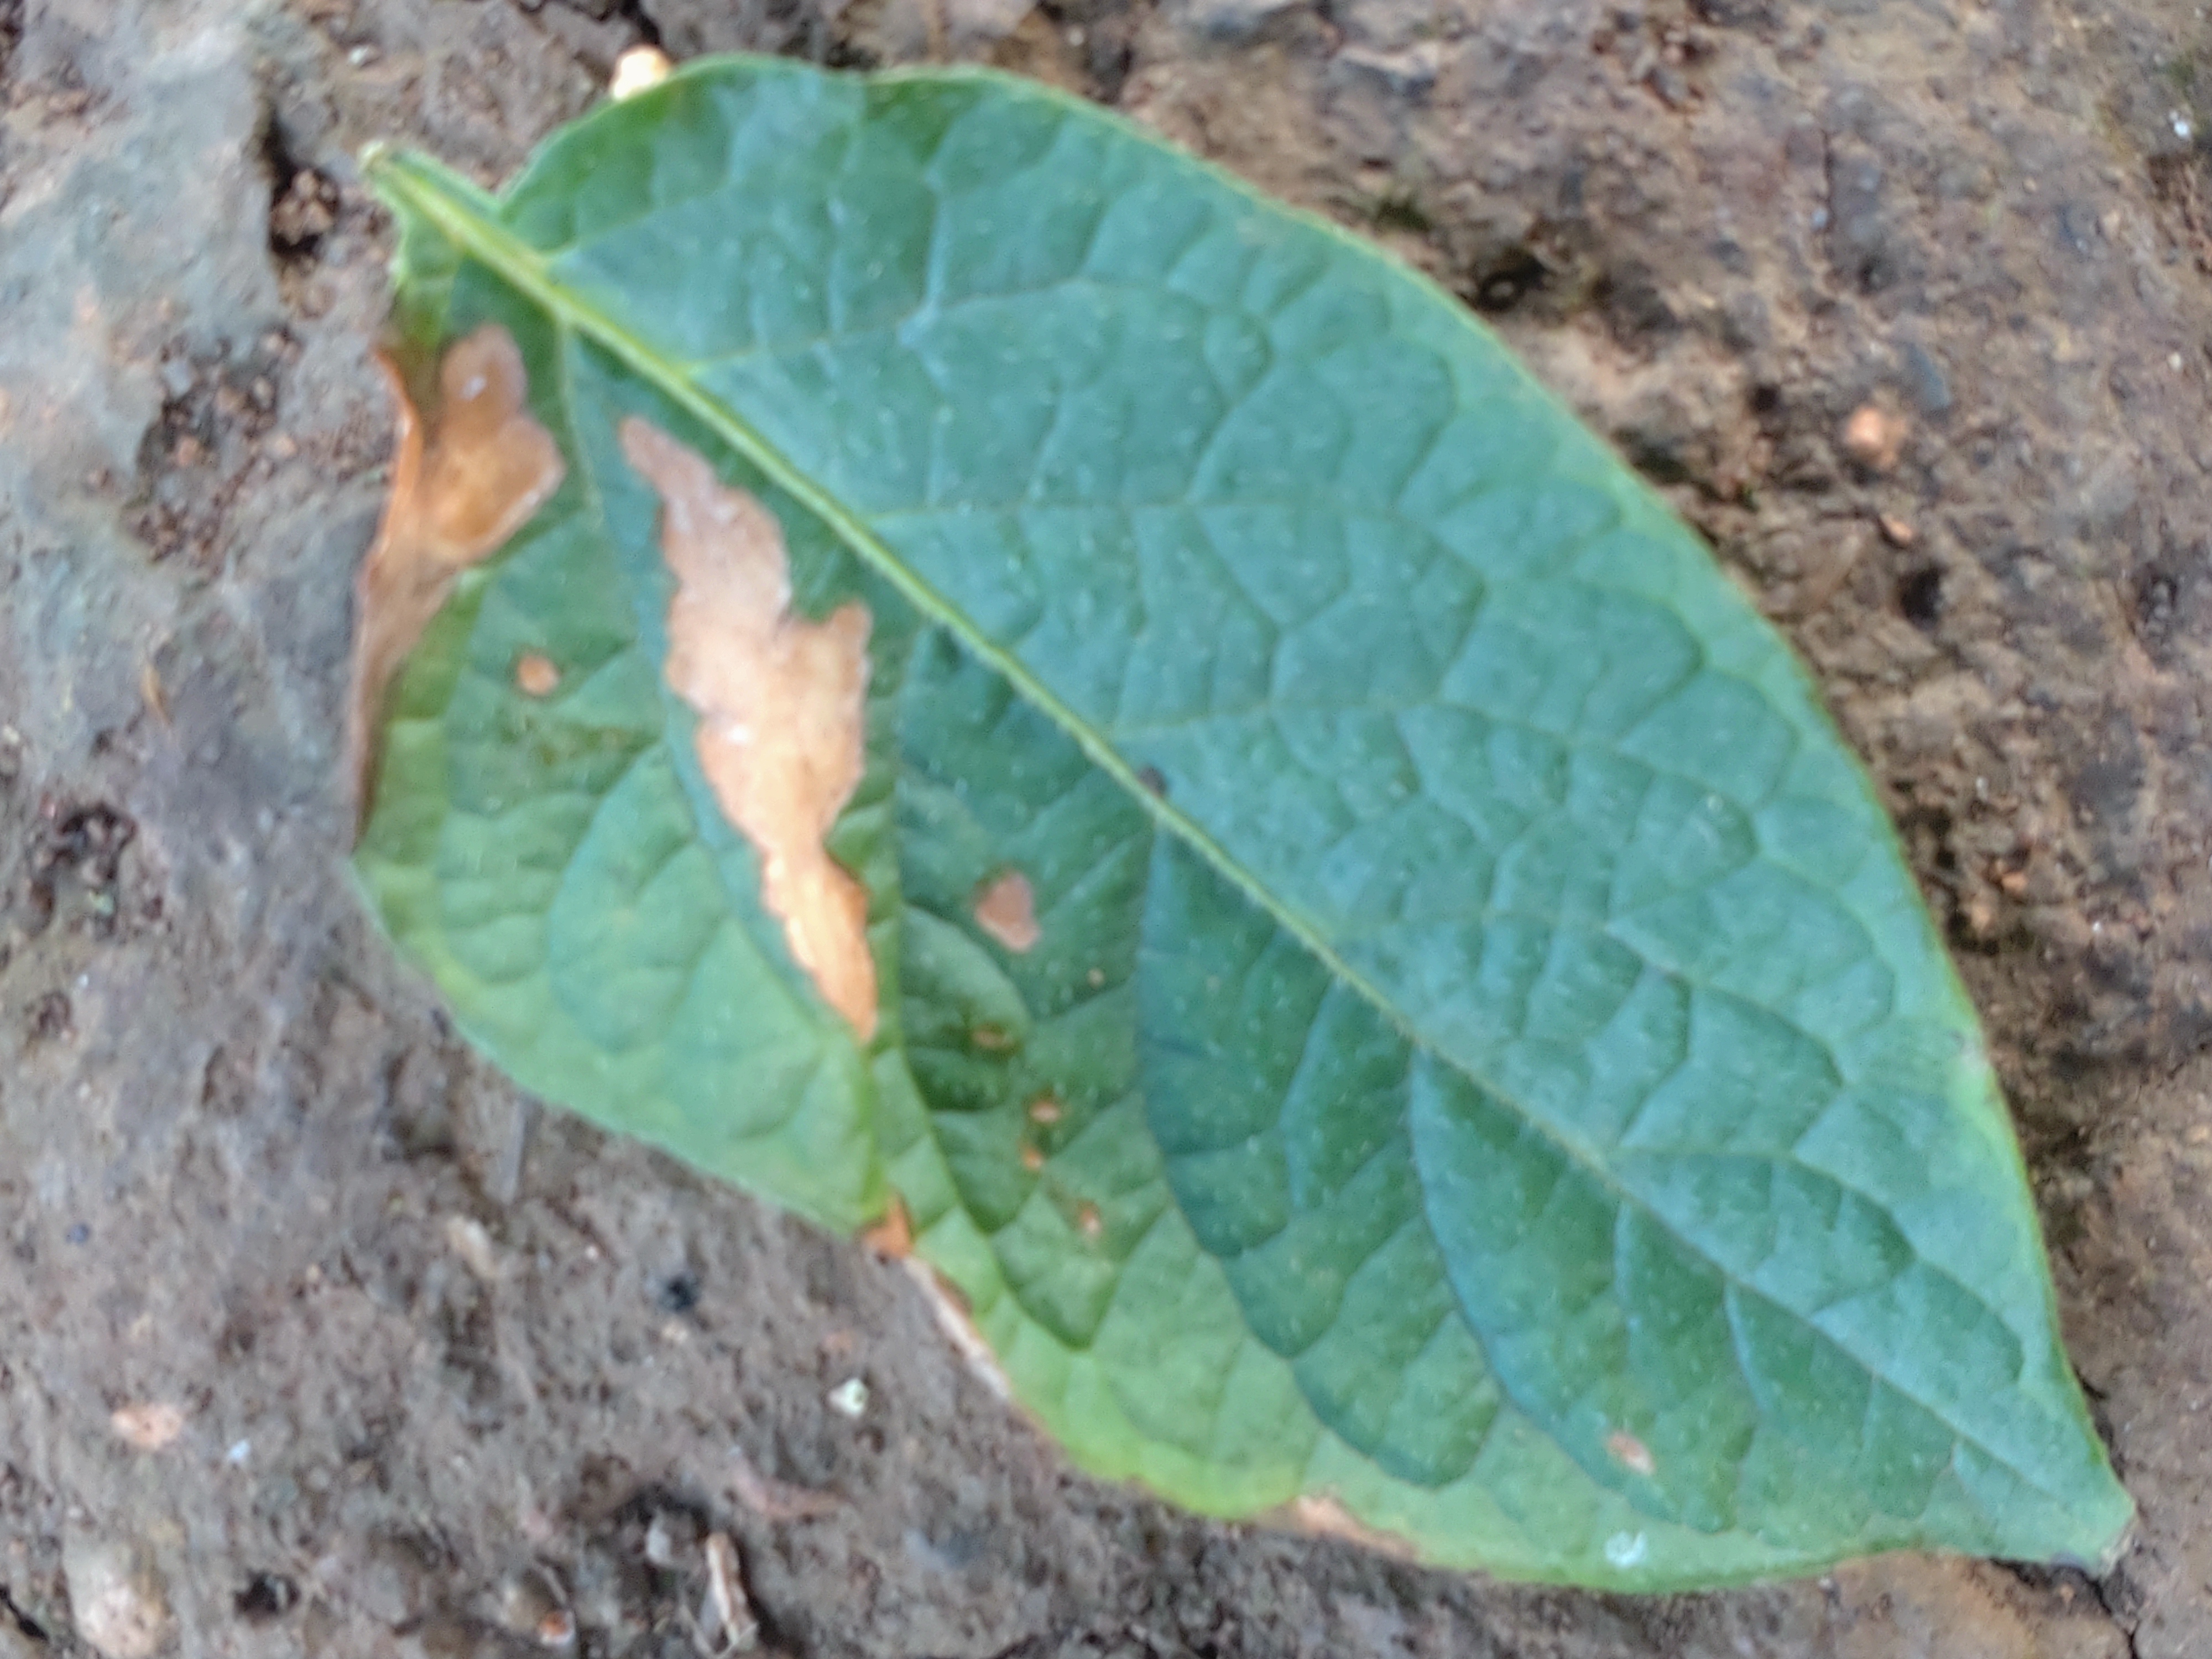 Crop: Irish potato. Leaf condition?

early blight
